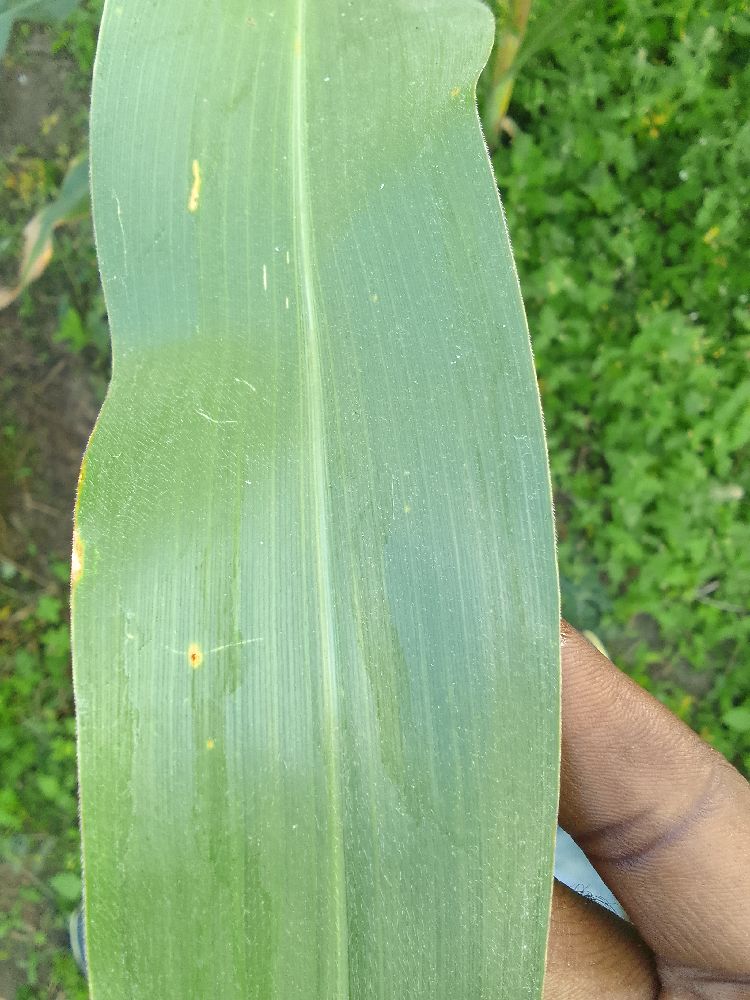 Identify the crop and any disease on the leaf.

maize, healthy
